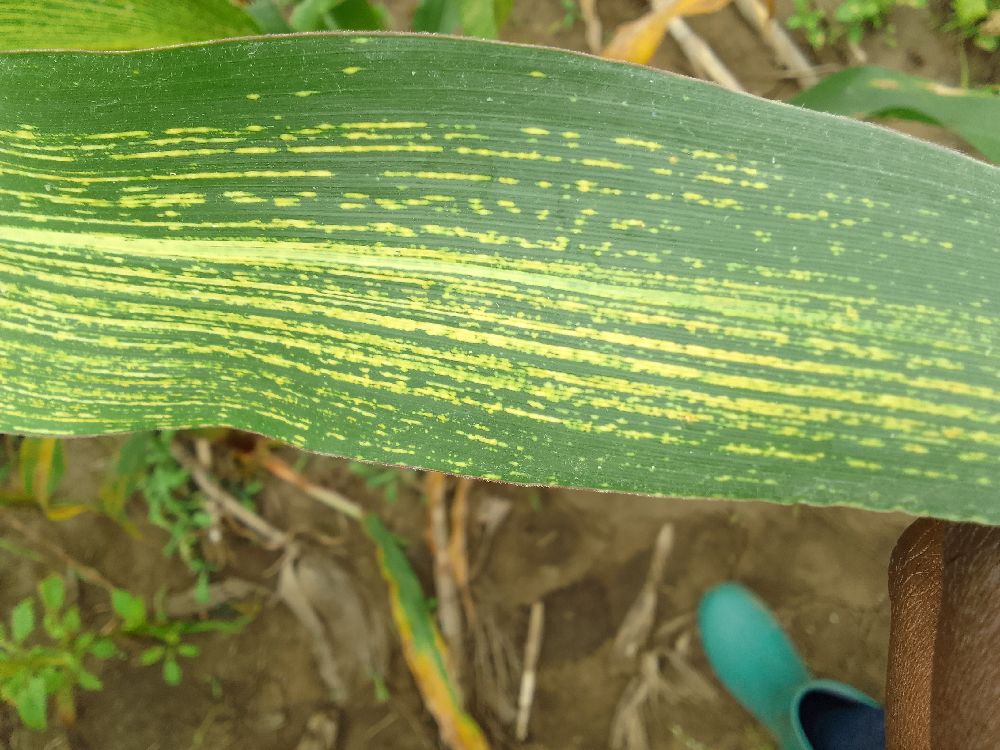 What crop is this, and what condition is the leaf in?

maize, maize streak virus
